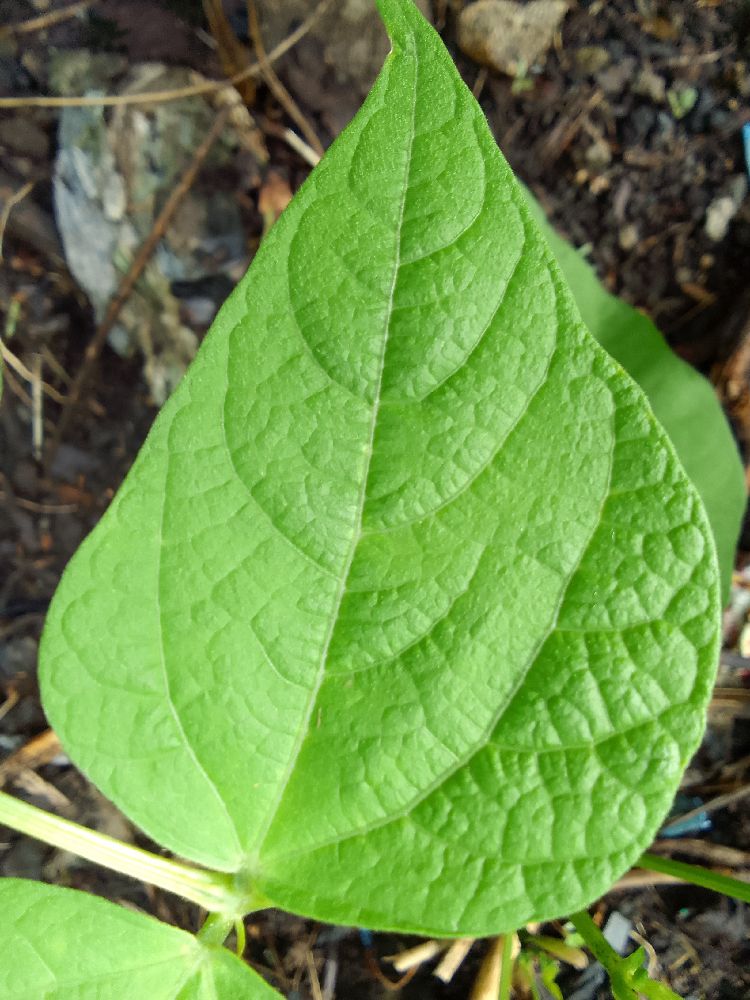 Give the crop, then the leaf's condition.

common bean, healthy
